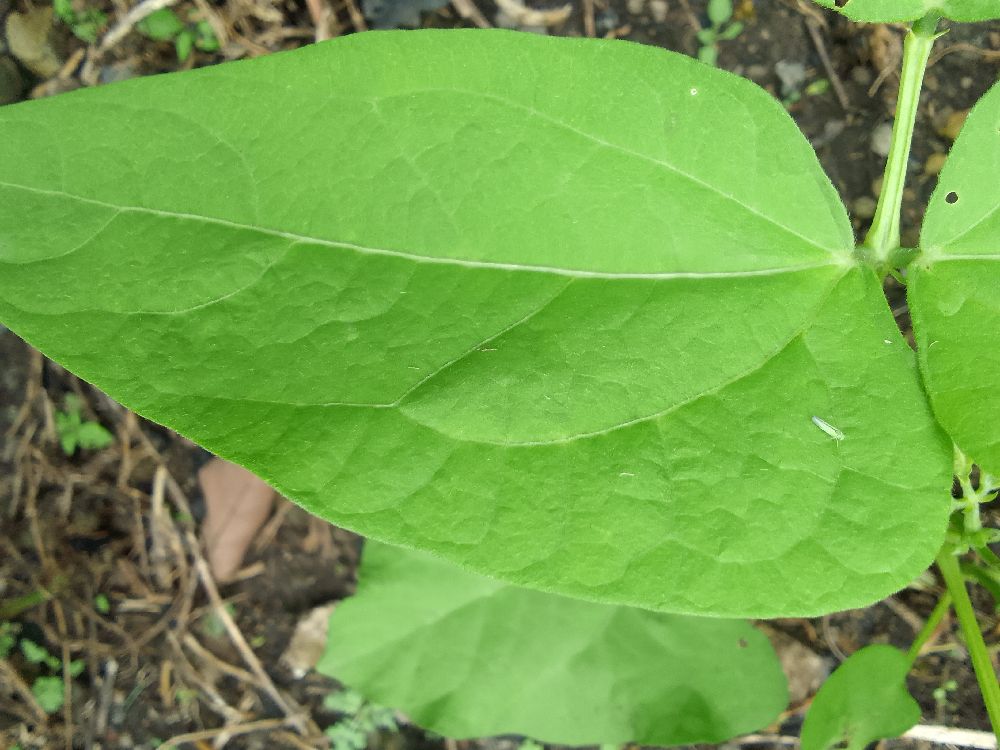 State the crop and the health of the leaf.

common bean, healthy
